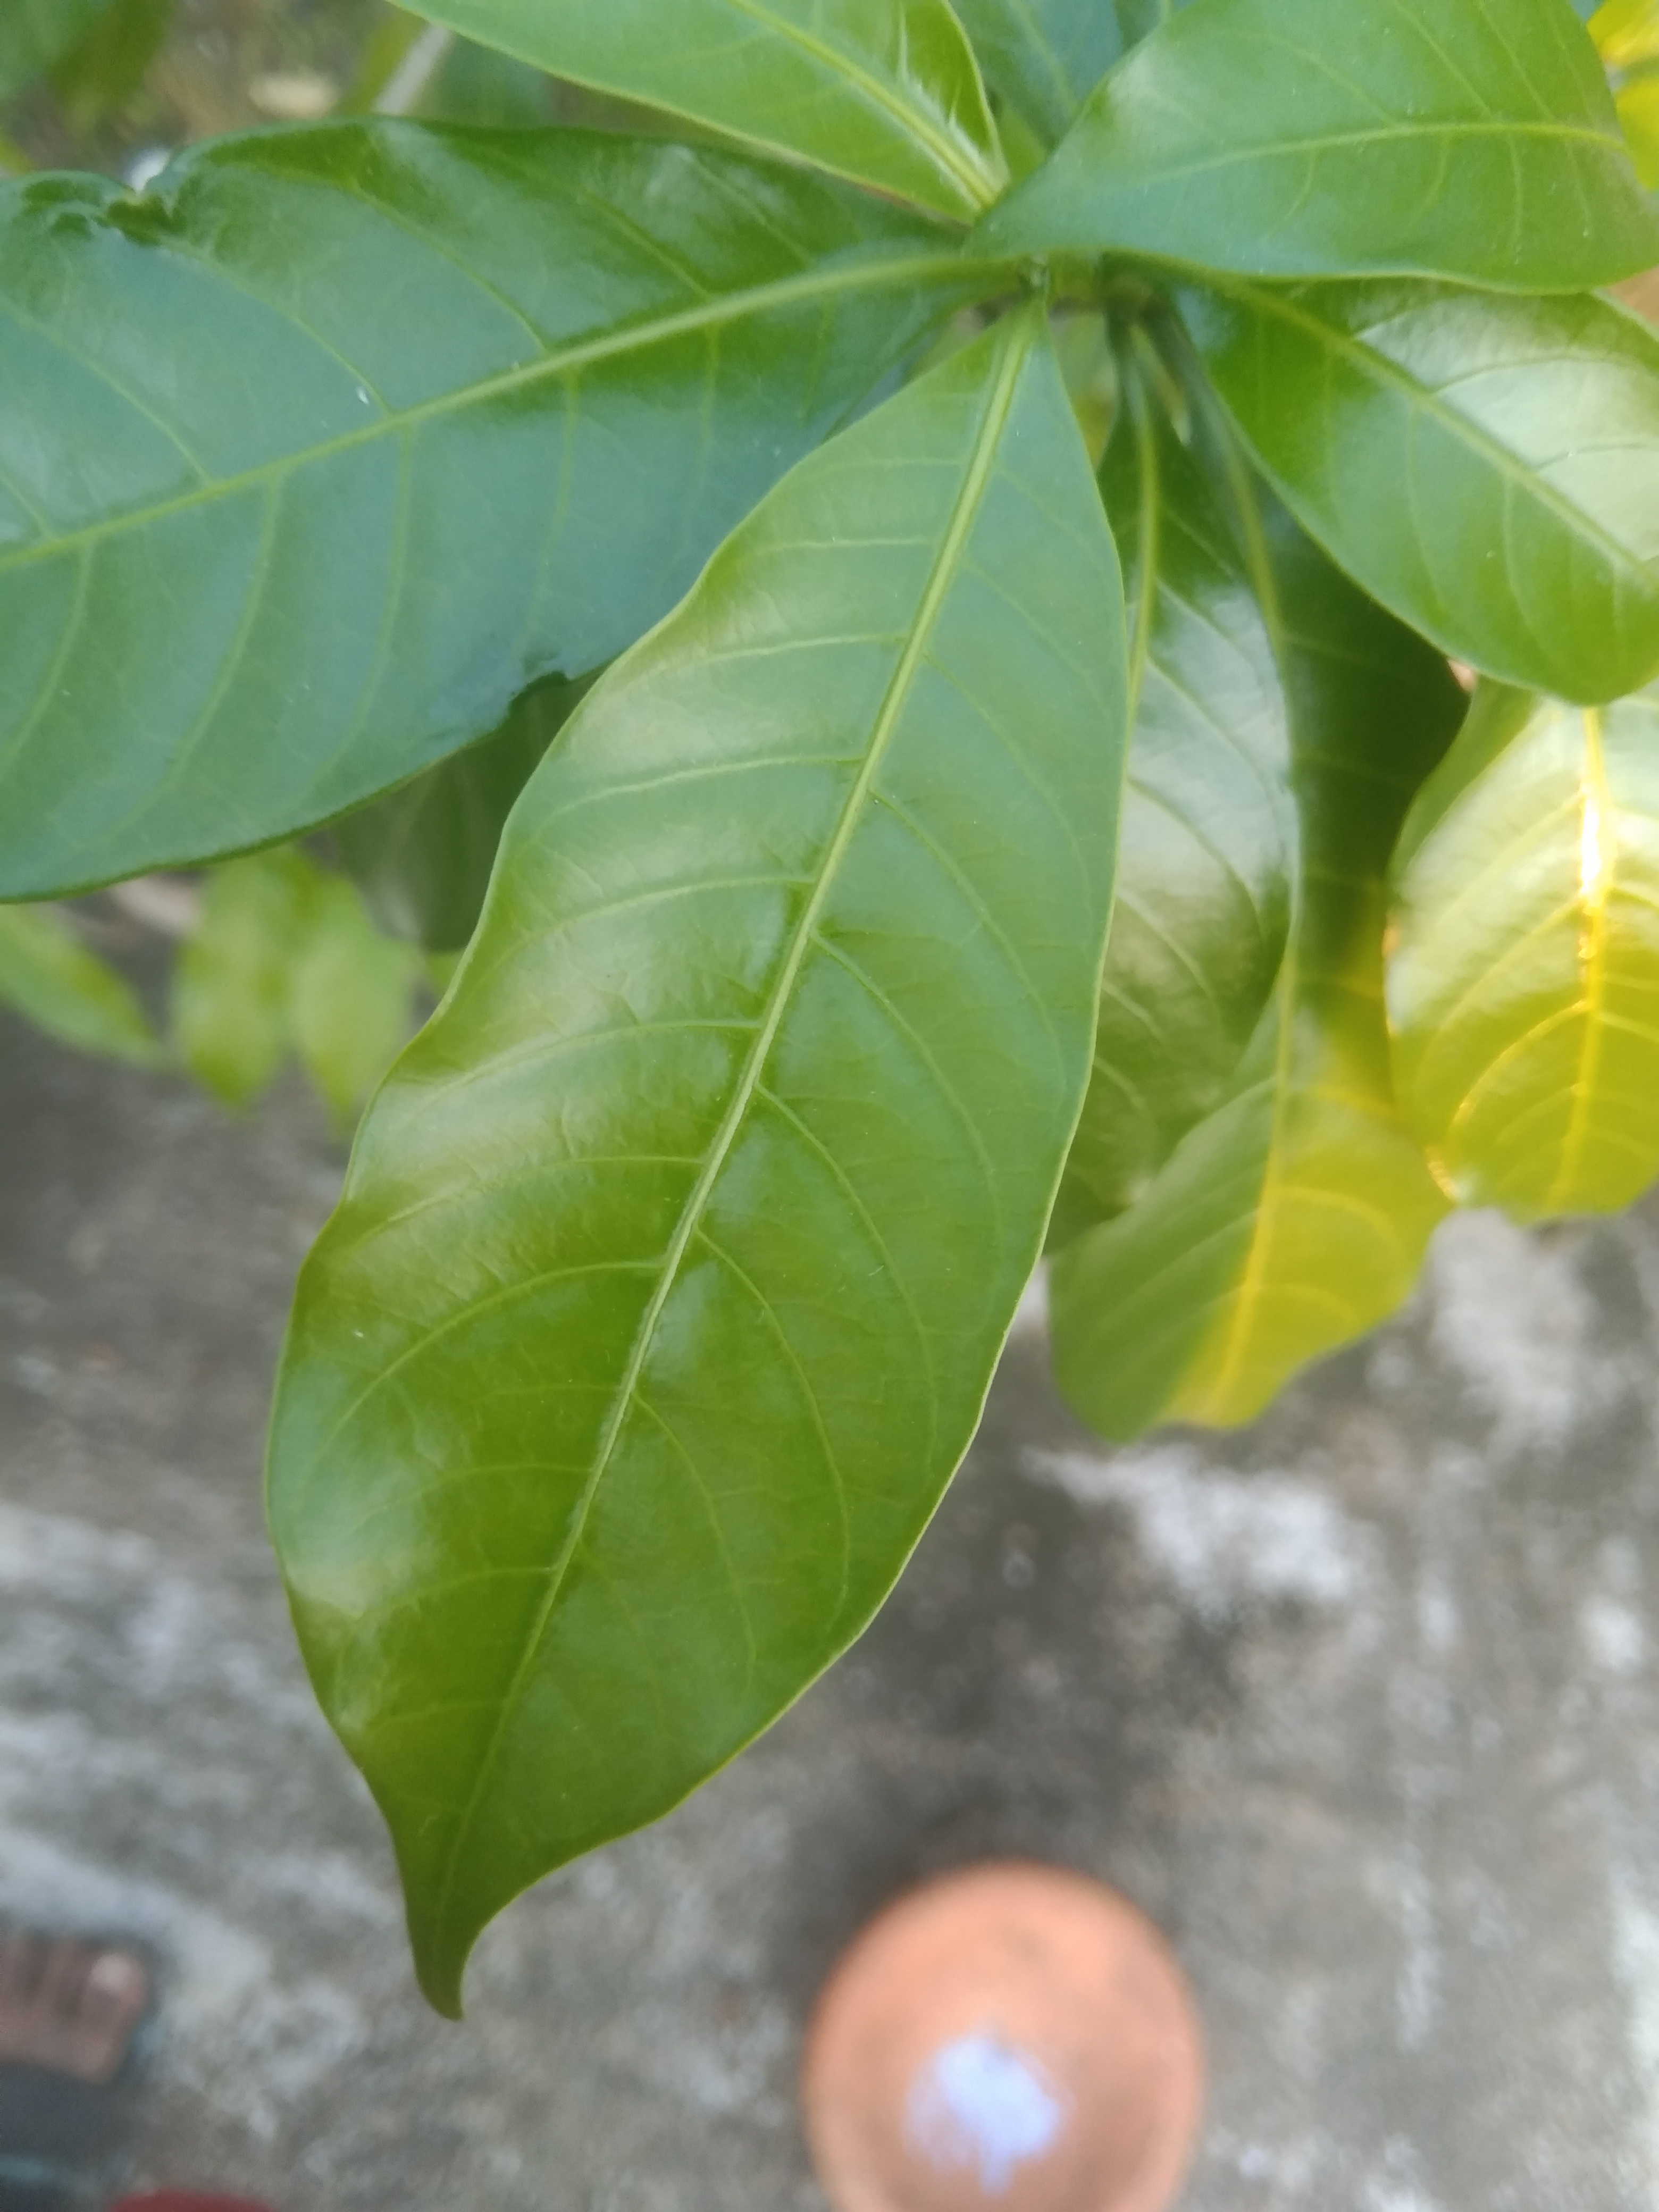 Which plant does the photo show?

togor
